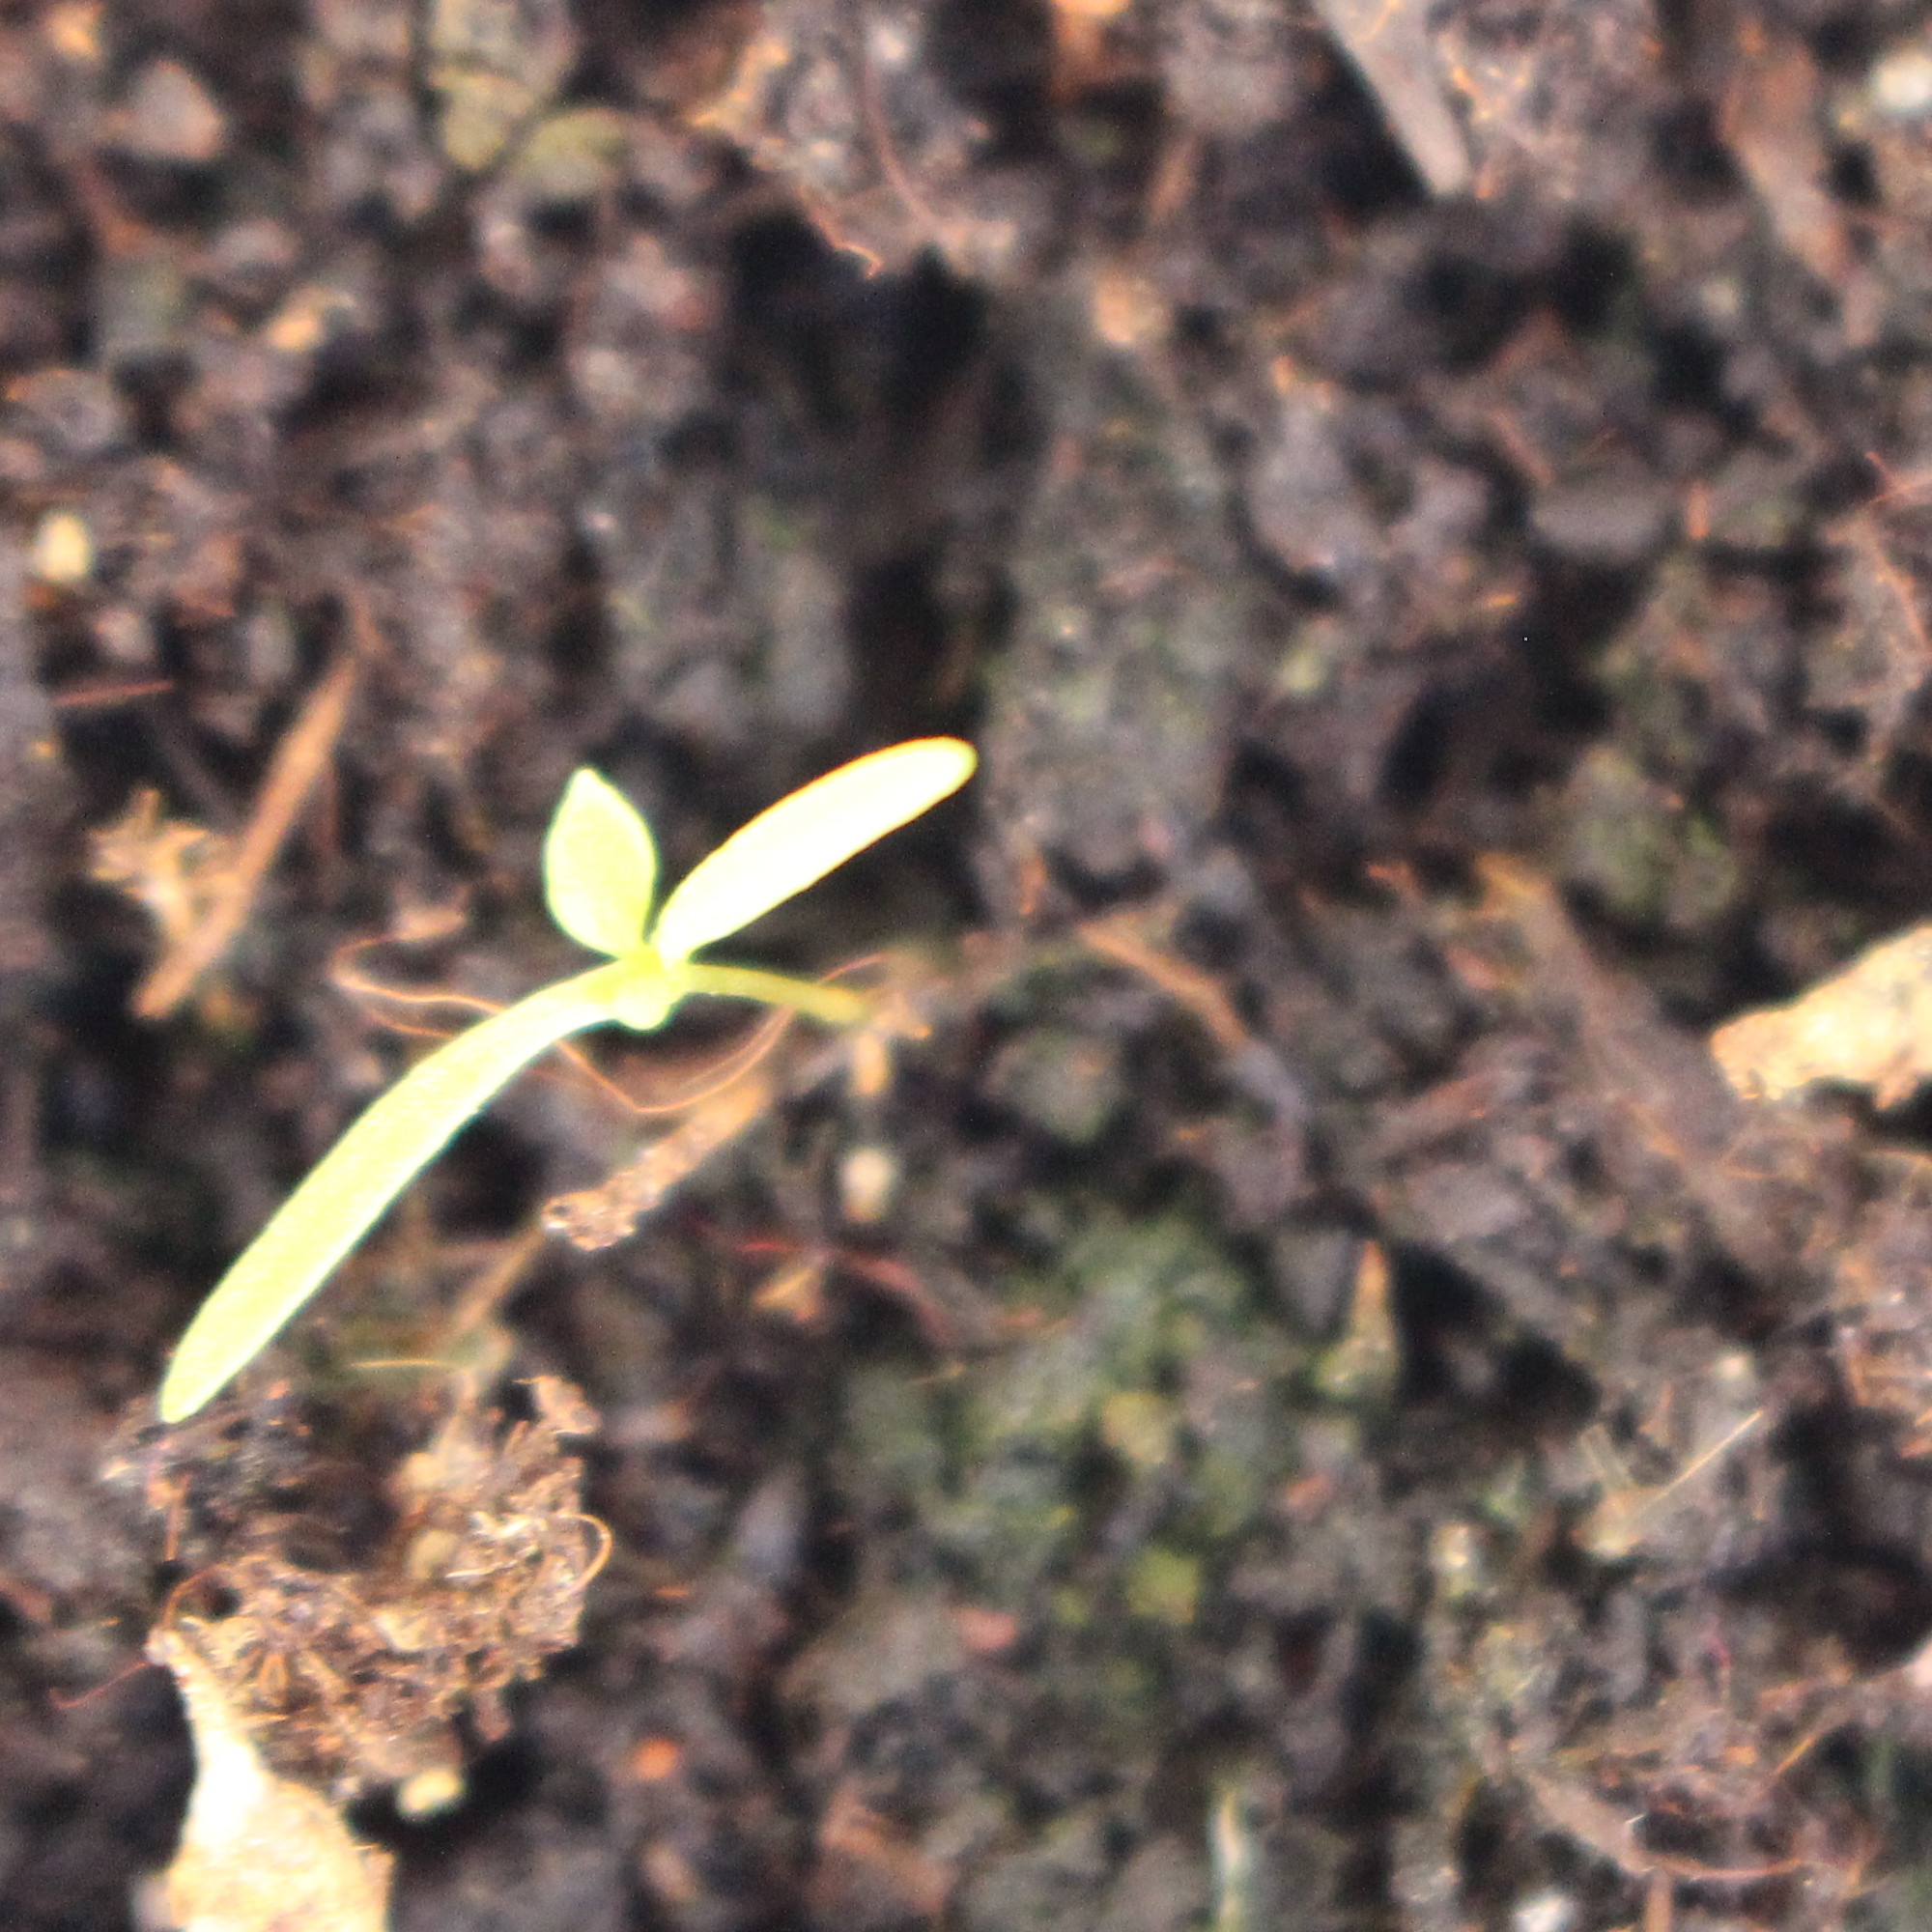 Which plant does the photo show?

Papaver rhoeas
